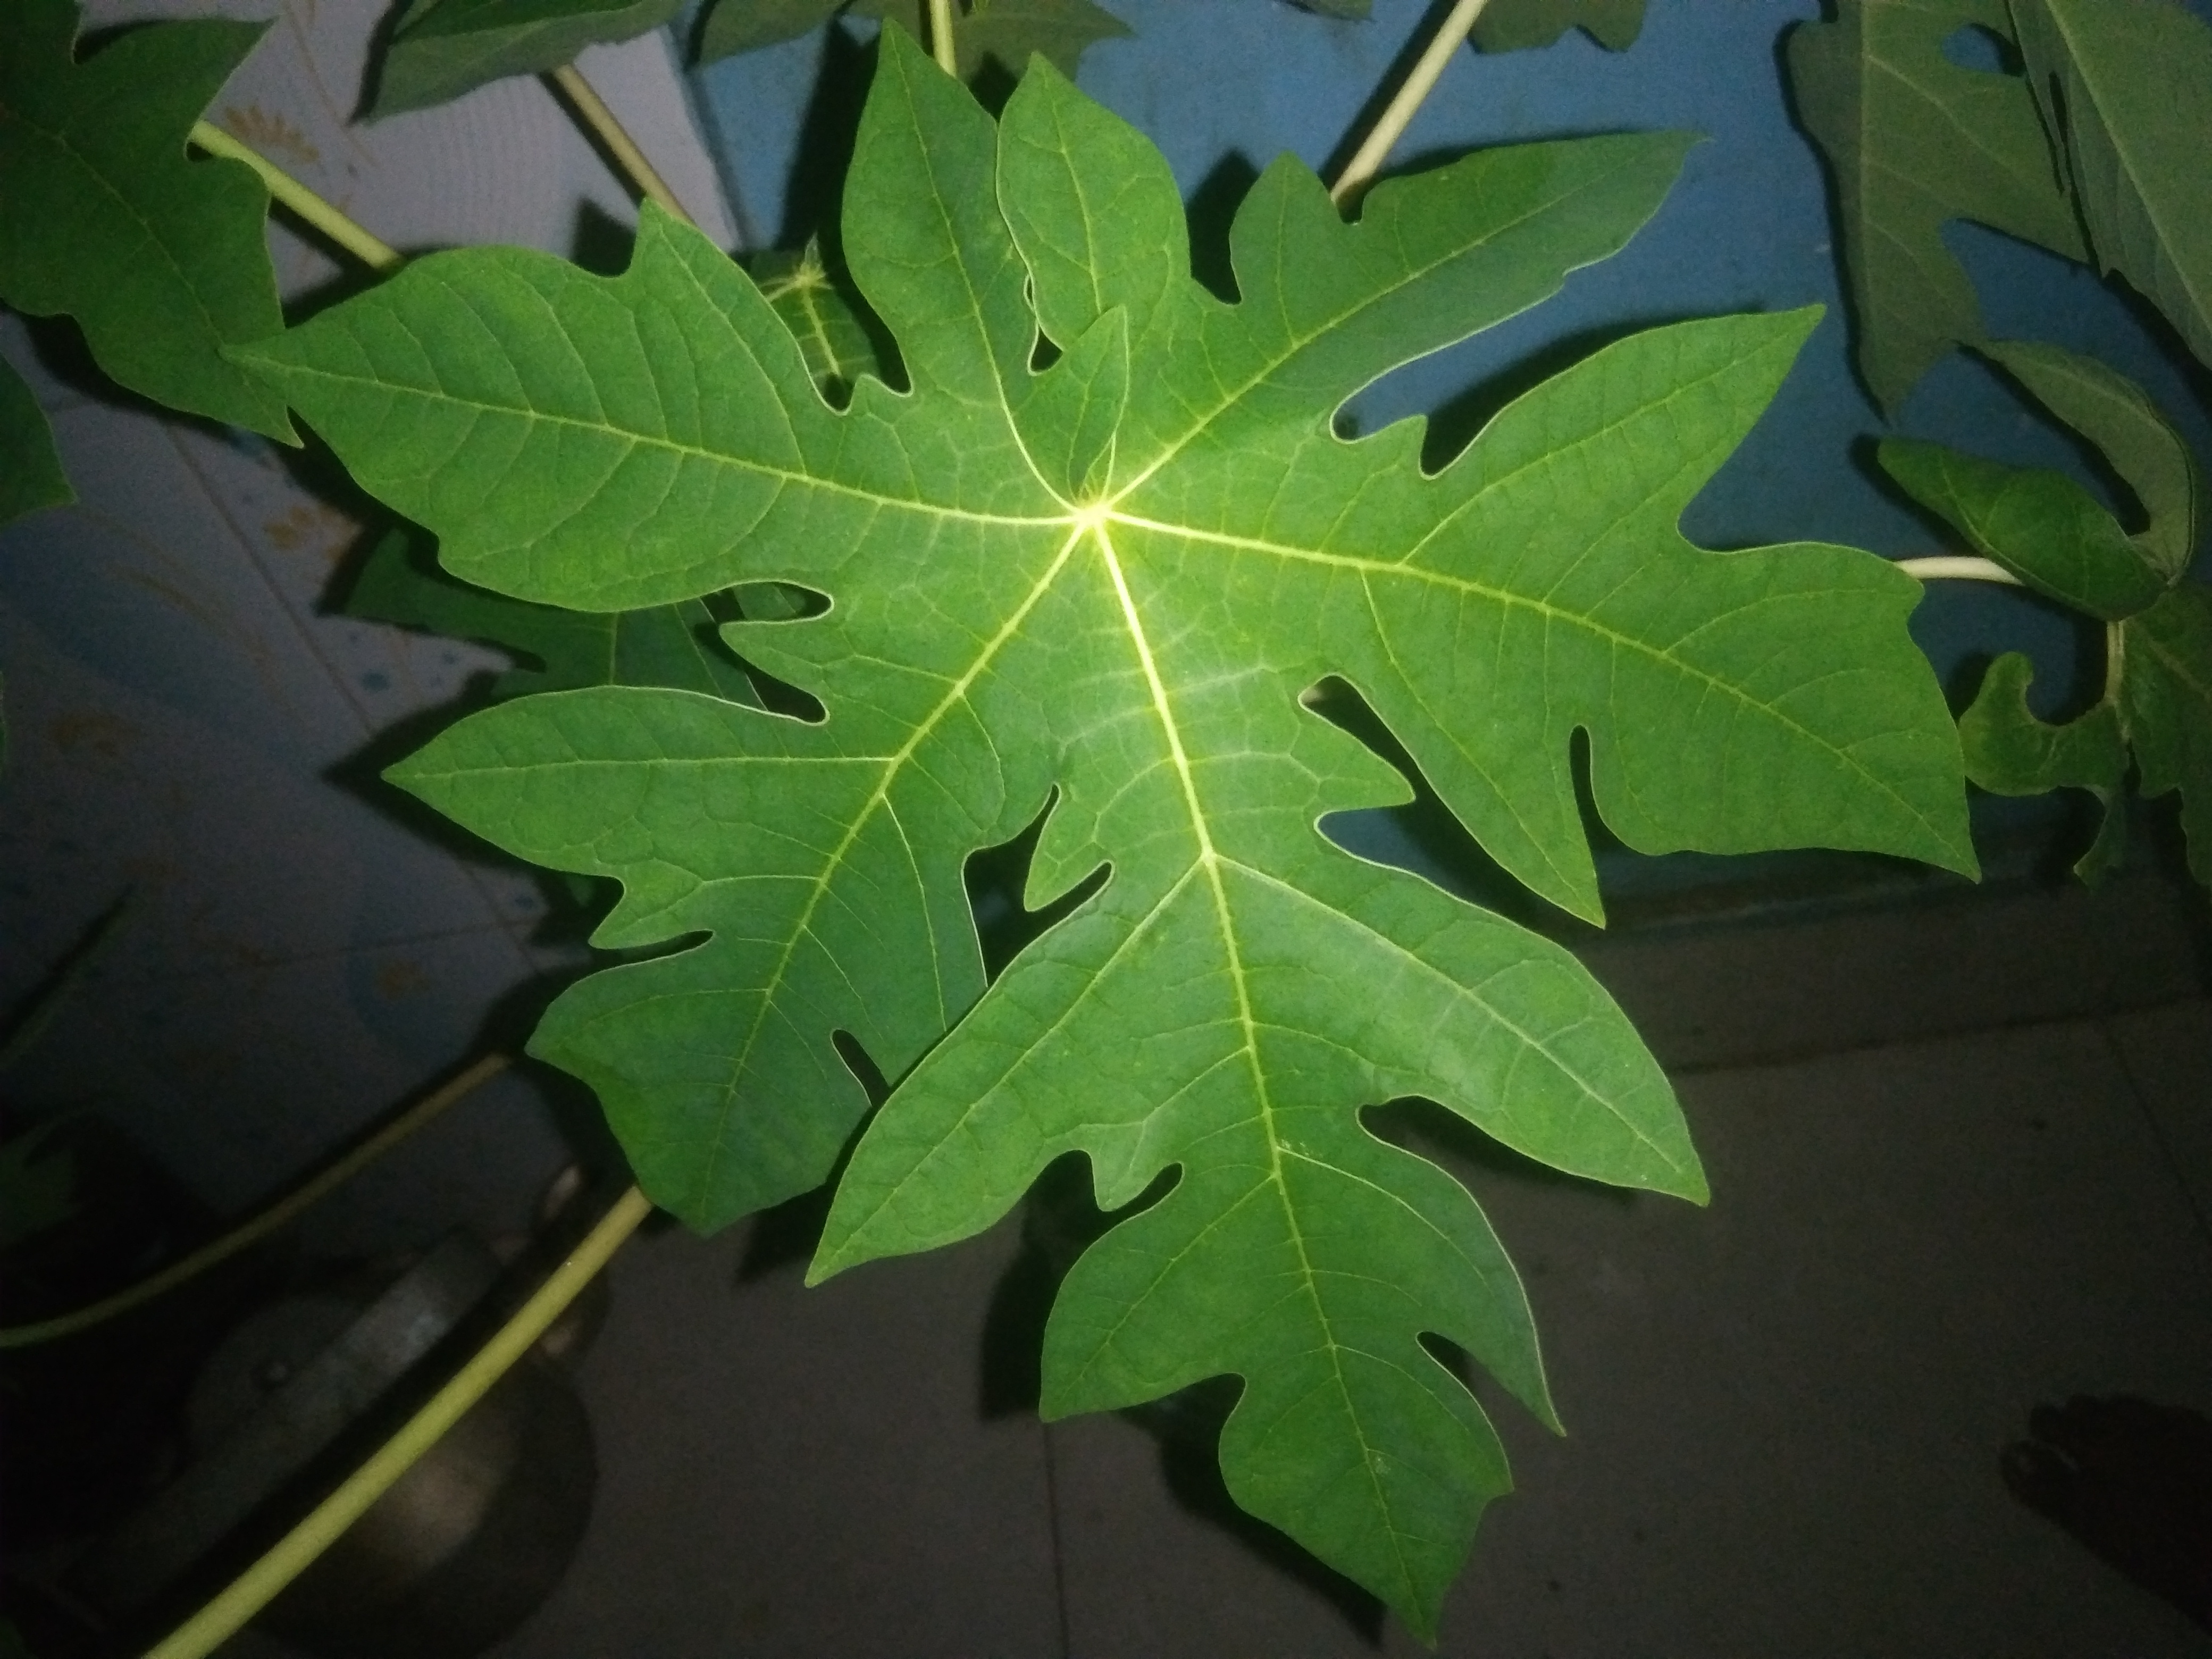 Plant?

papaya
